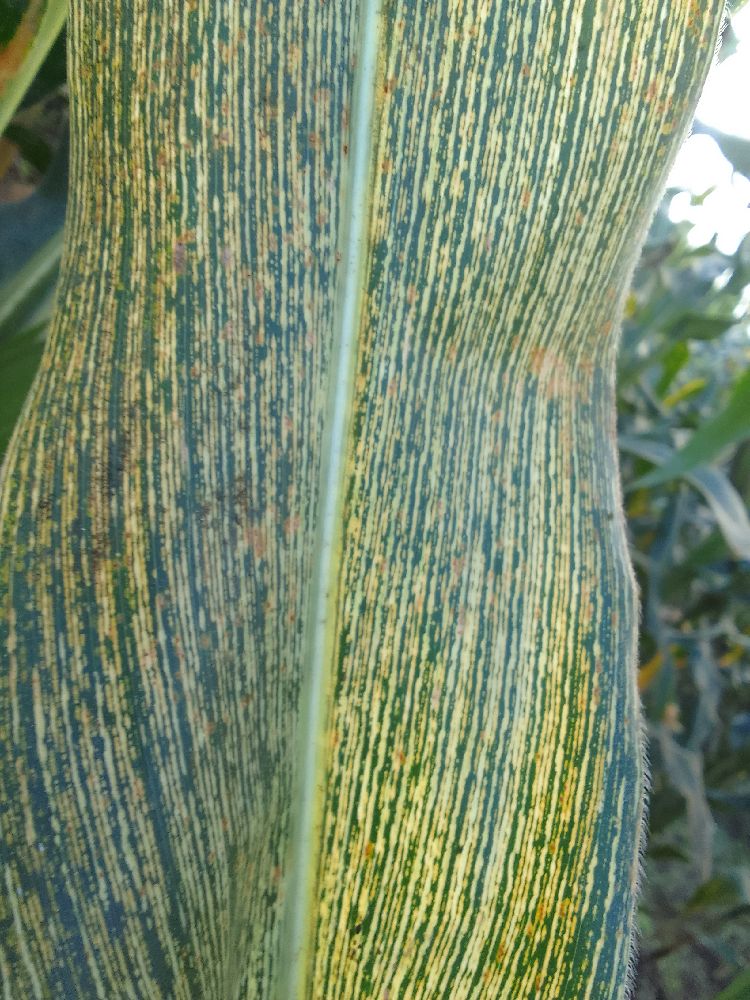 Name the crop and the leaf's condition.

maize, maize streak virus
